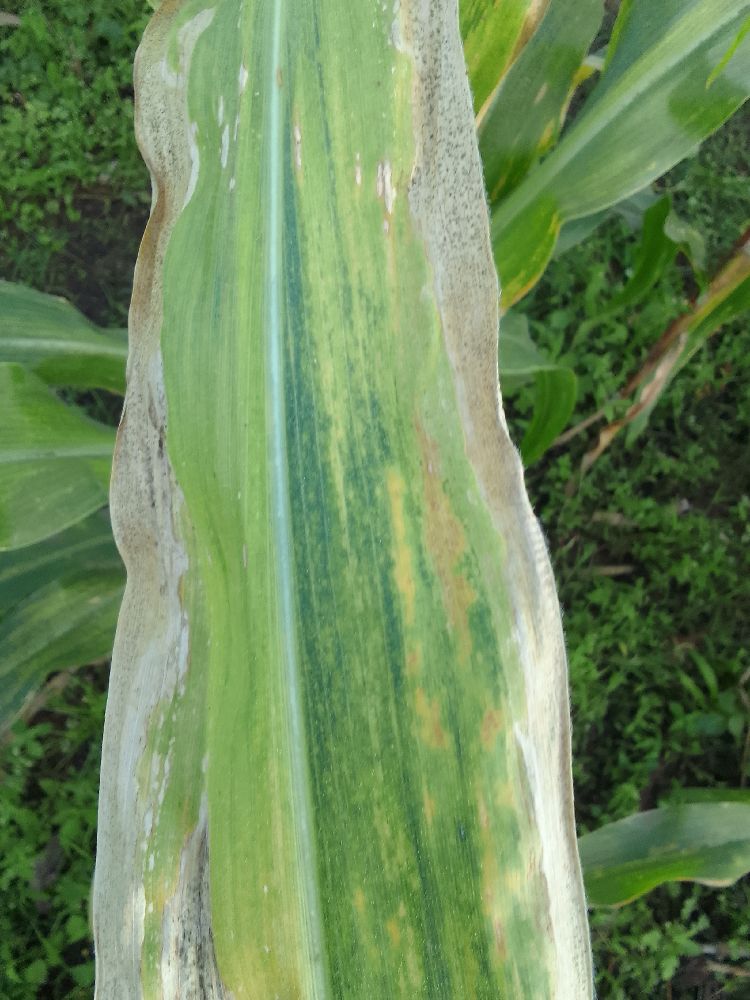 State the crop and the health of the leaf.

maize, maize lethal necrosis
